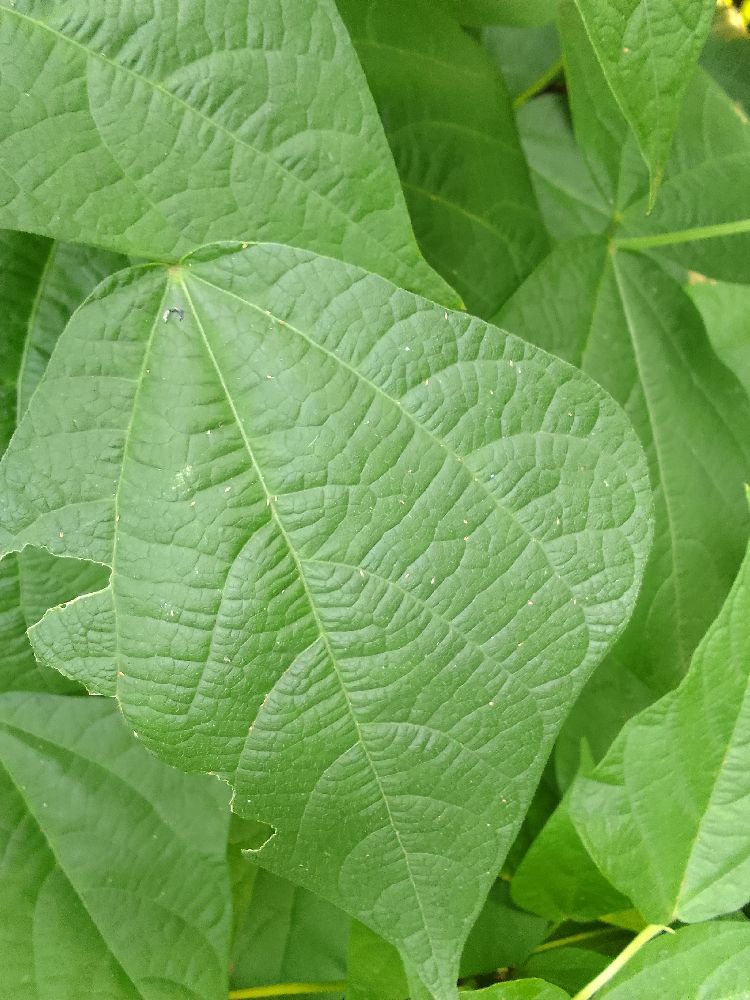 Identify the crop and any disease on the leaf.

common bean, healthy
